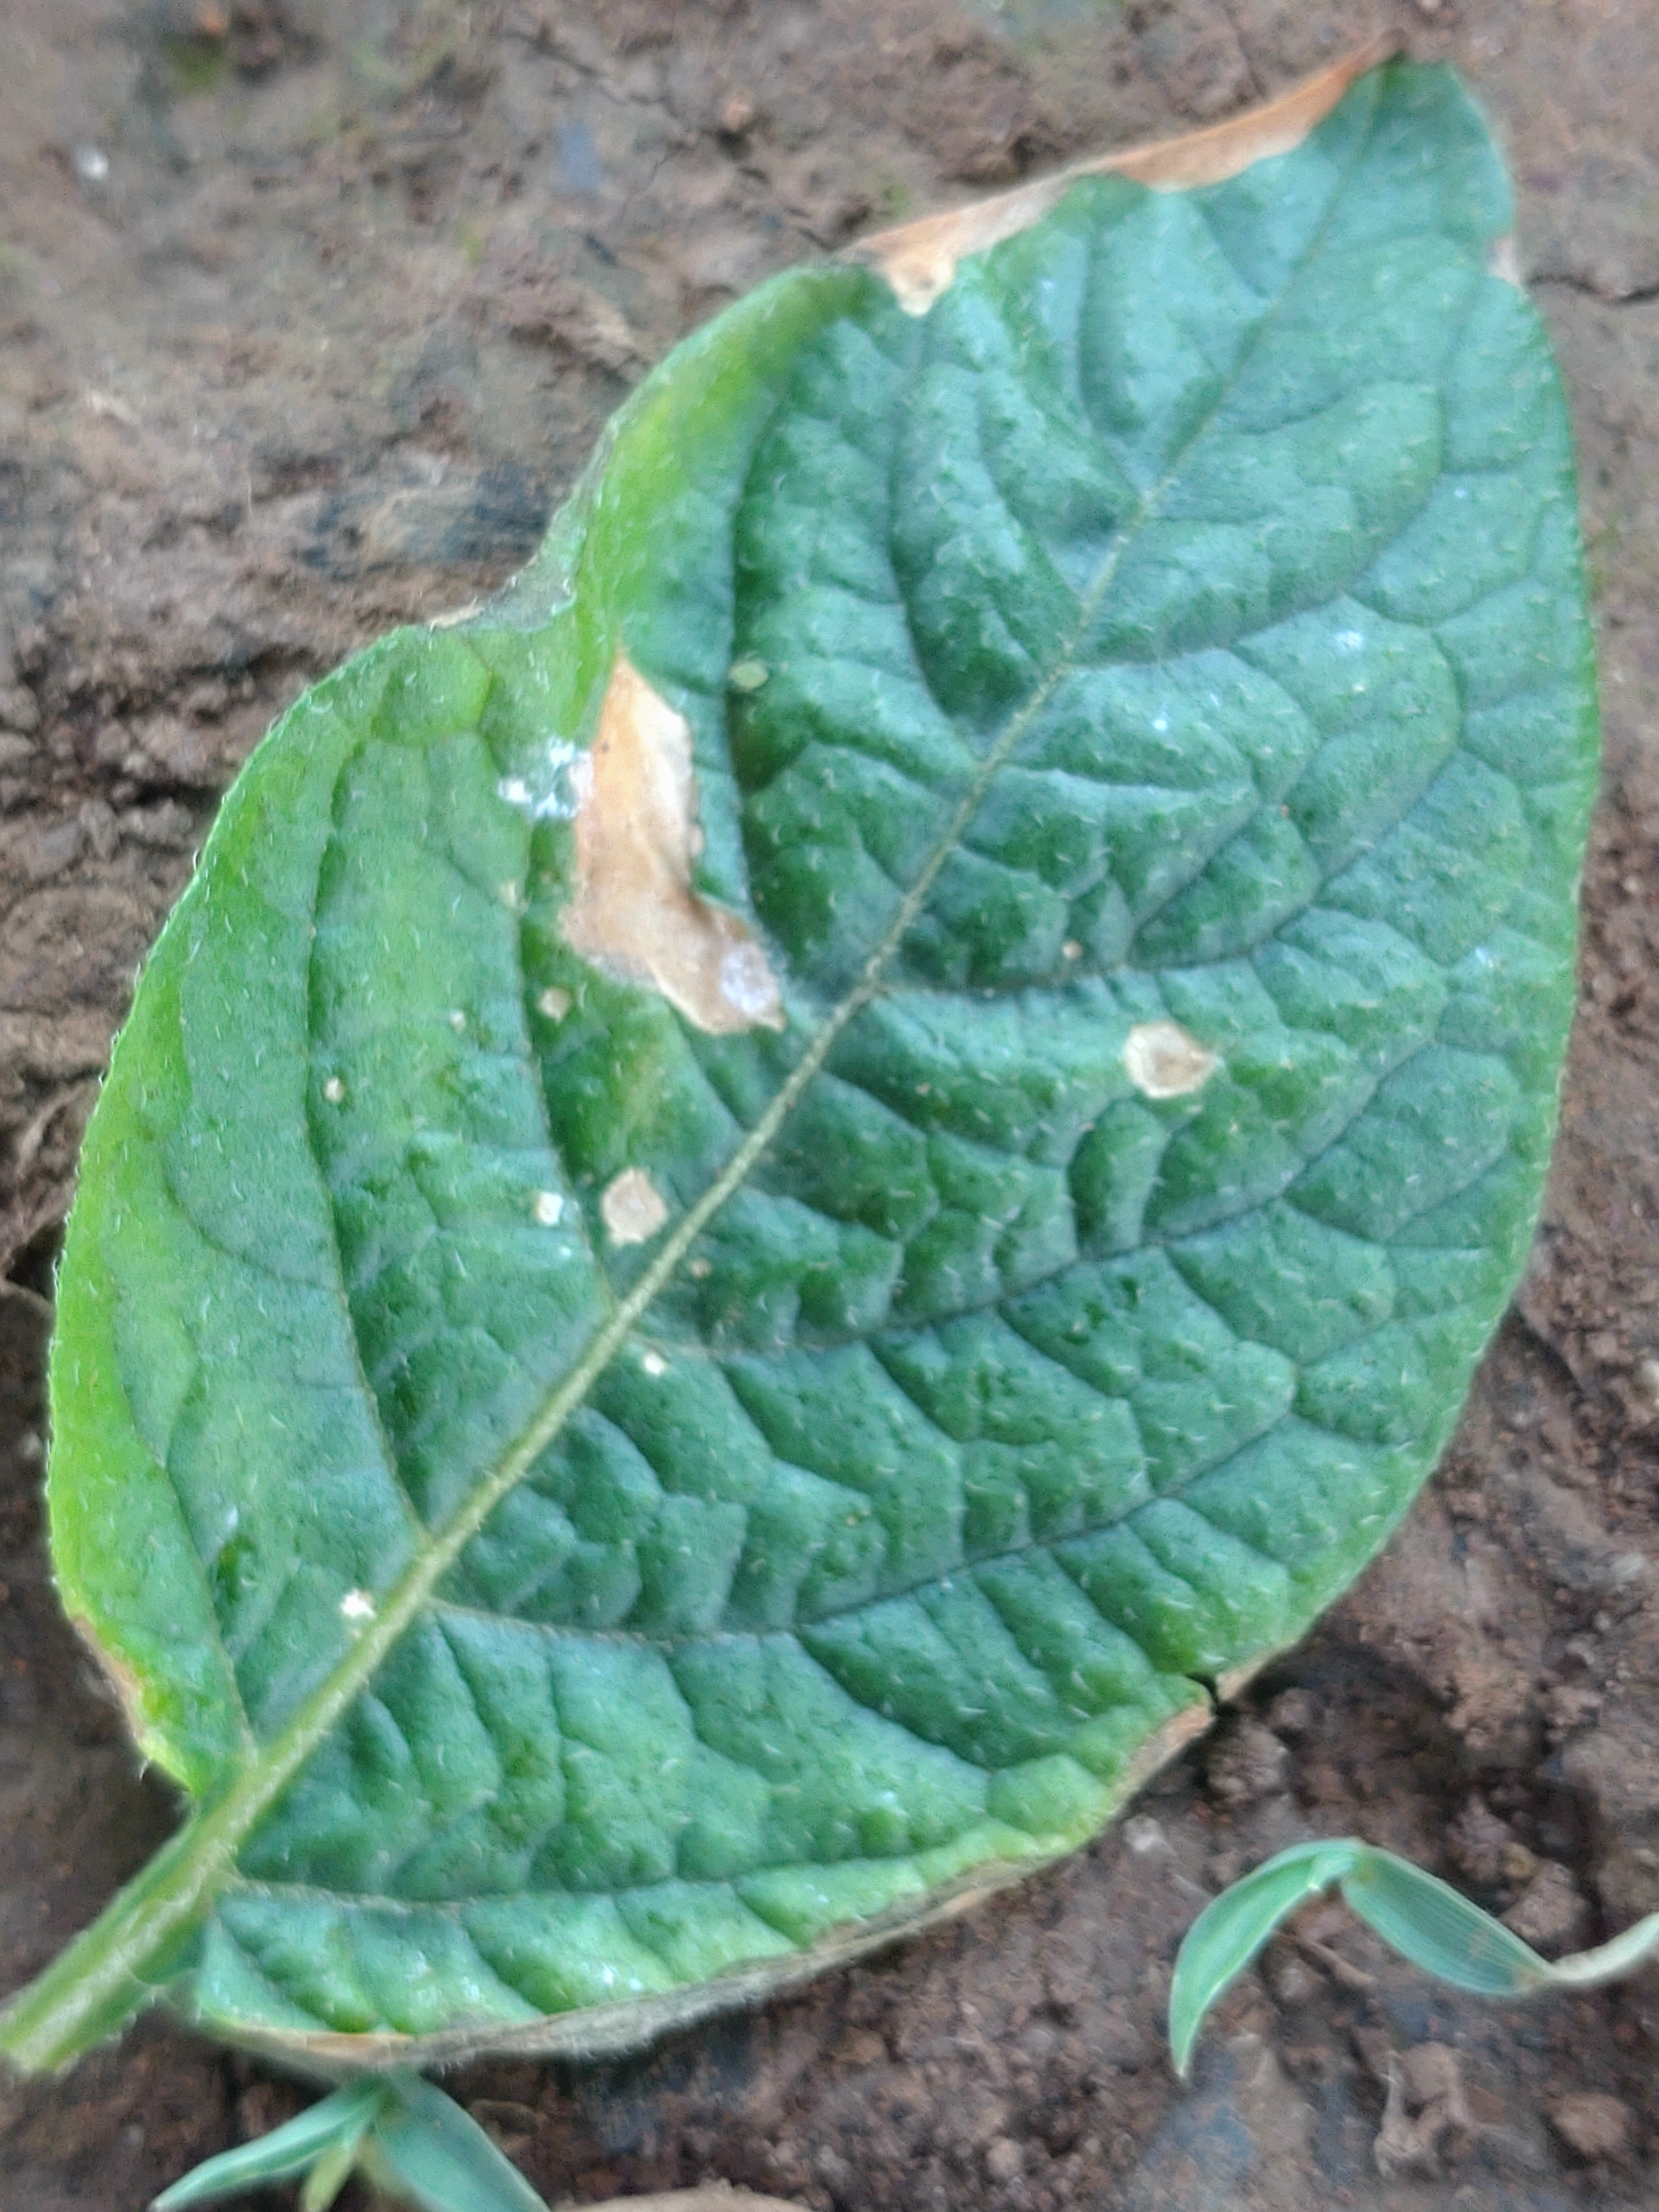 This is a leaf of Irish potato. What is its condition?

early blight
